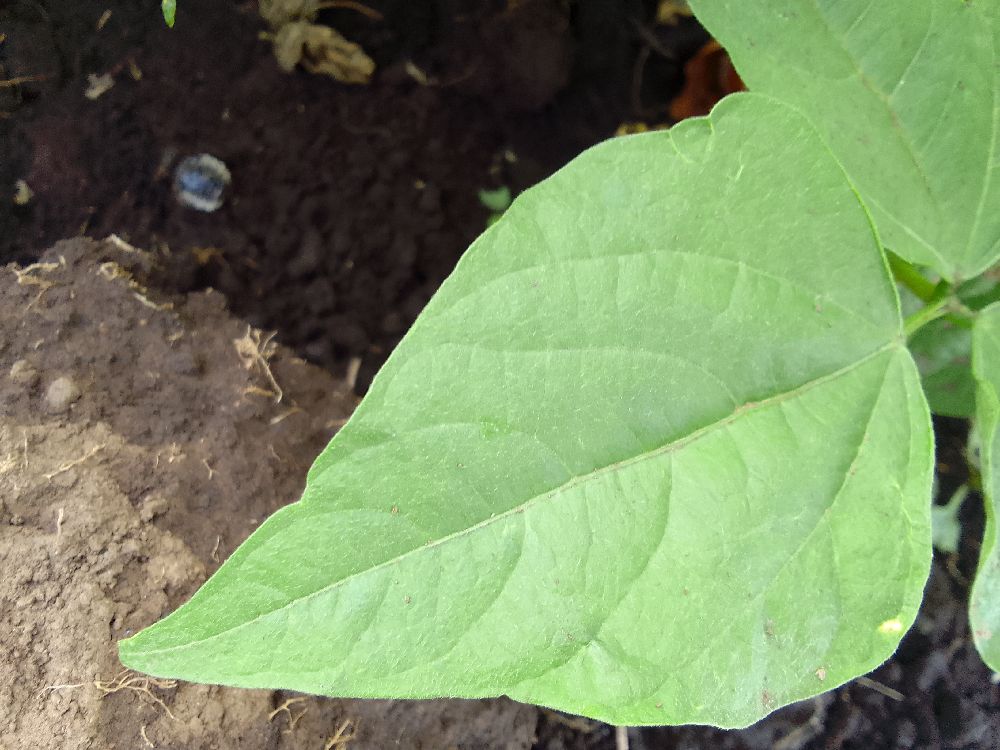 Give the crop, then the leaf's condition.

common bean, healthy
